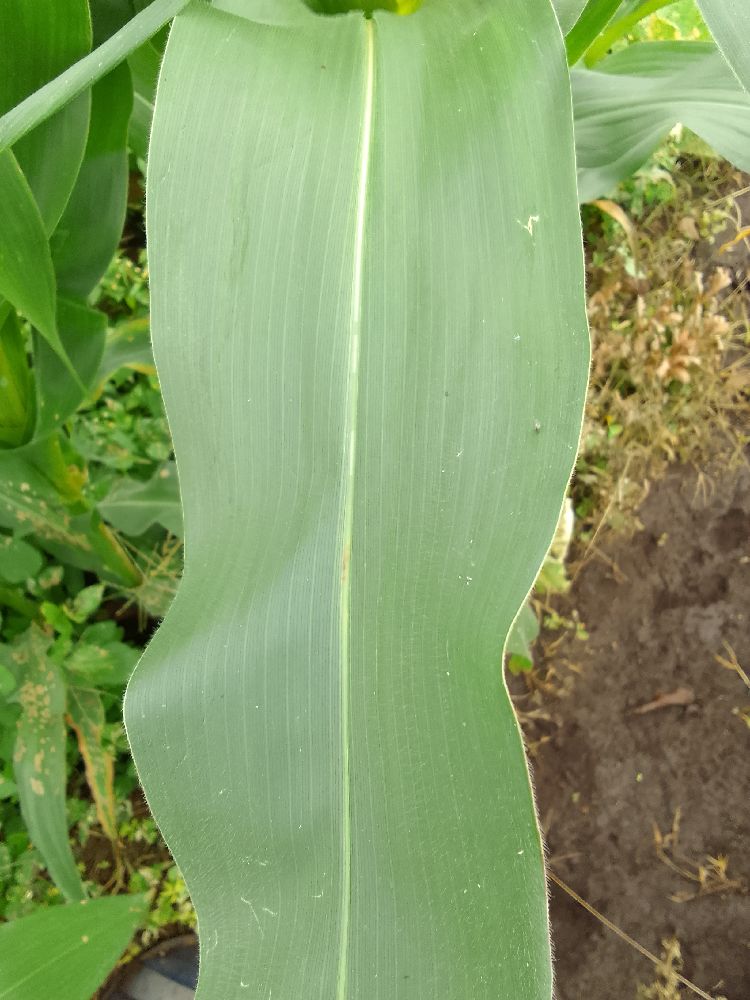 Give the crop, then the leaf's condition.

maize, healthy
